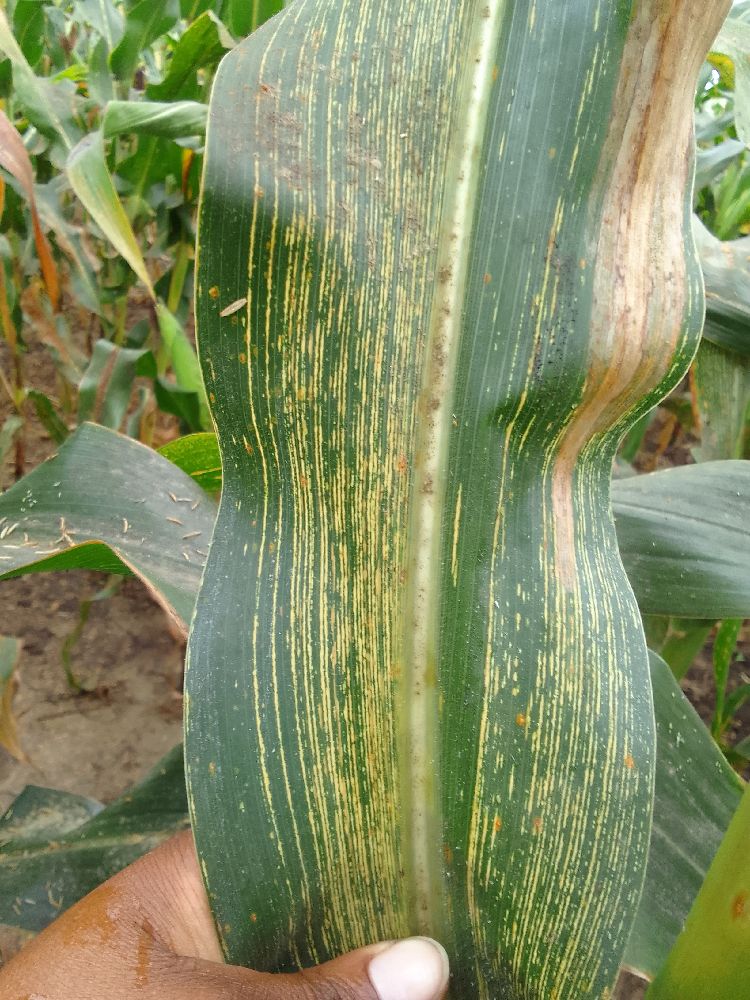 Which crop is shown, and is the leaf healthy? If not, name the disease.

maize, maize streak virus
